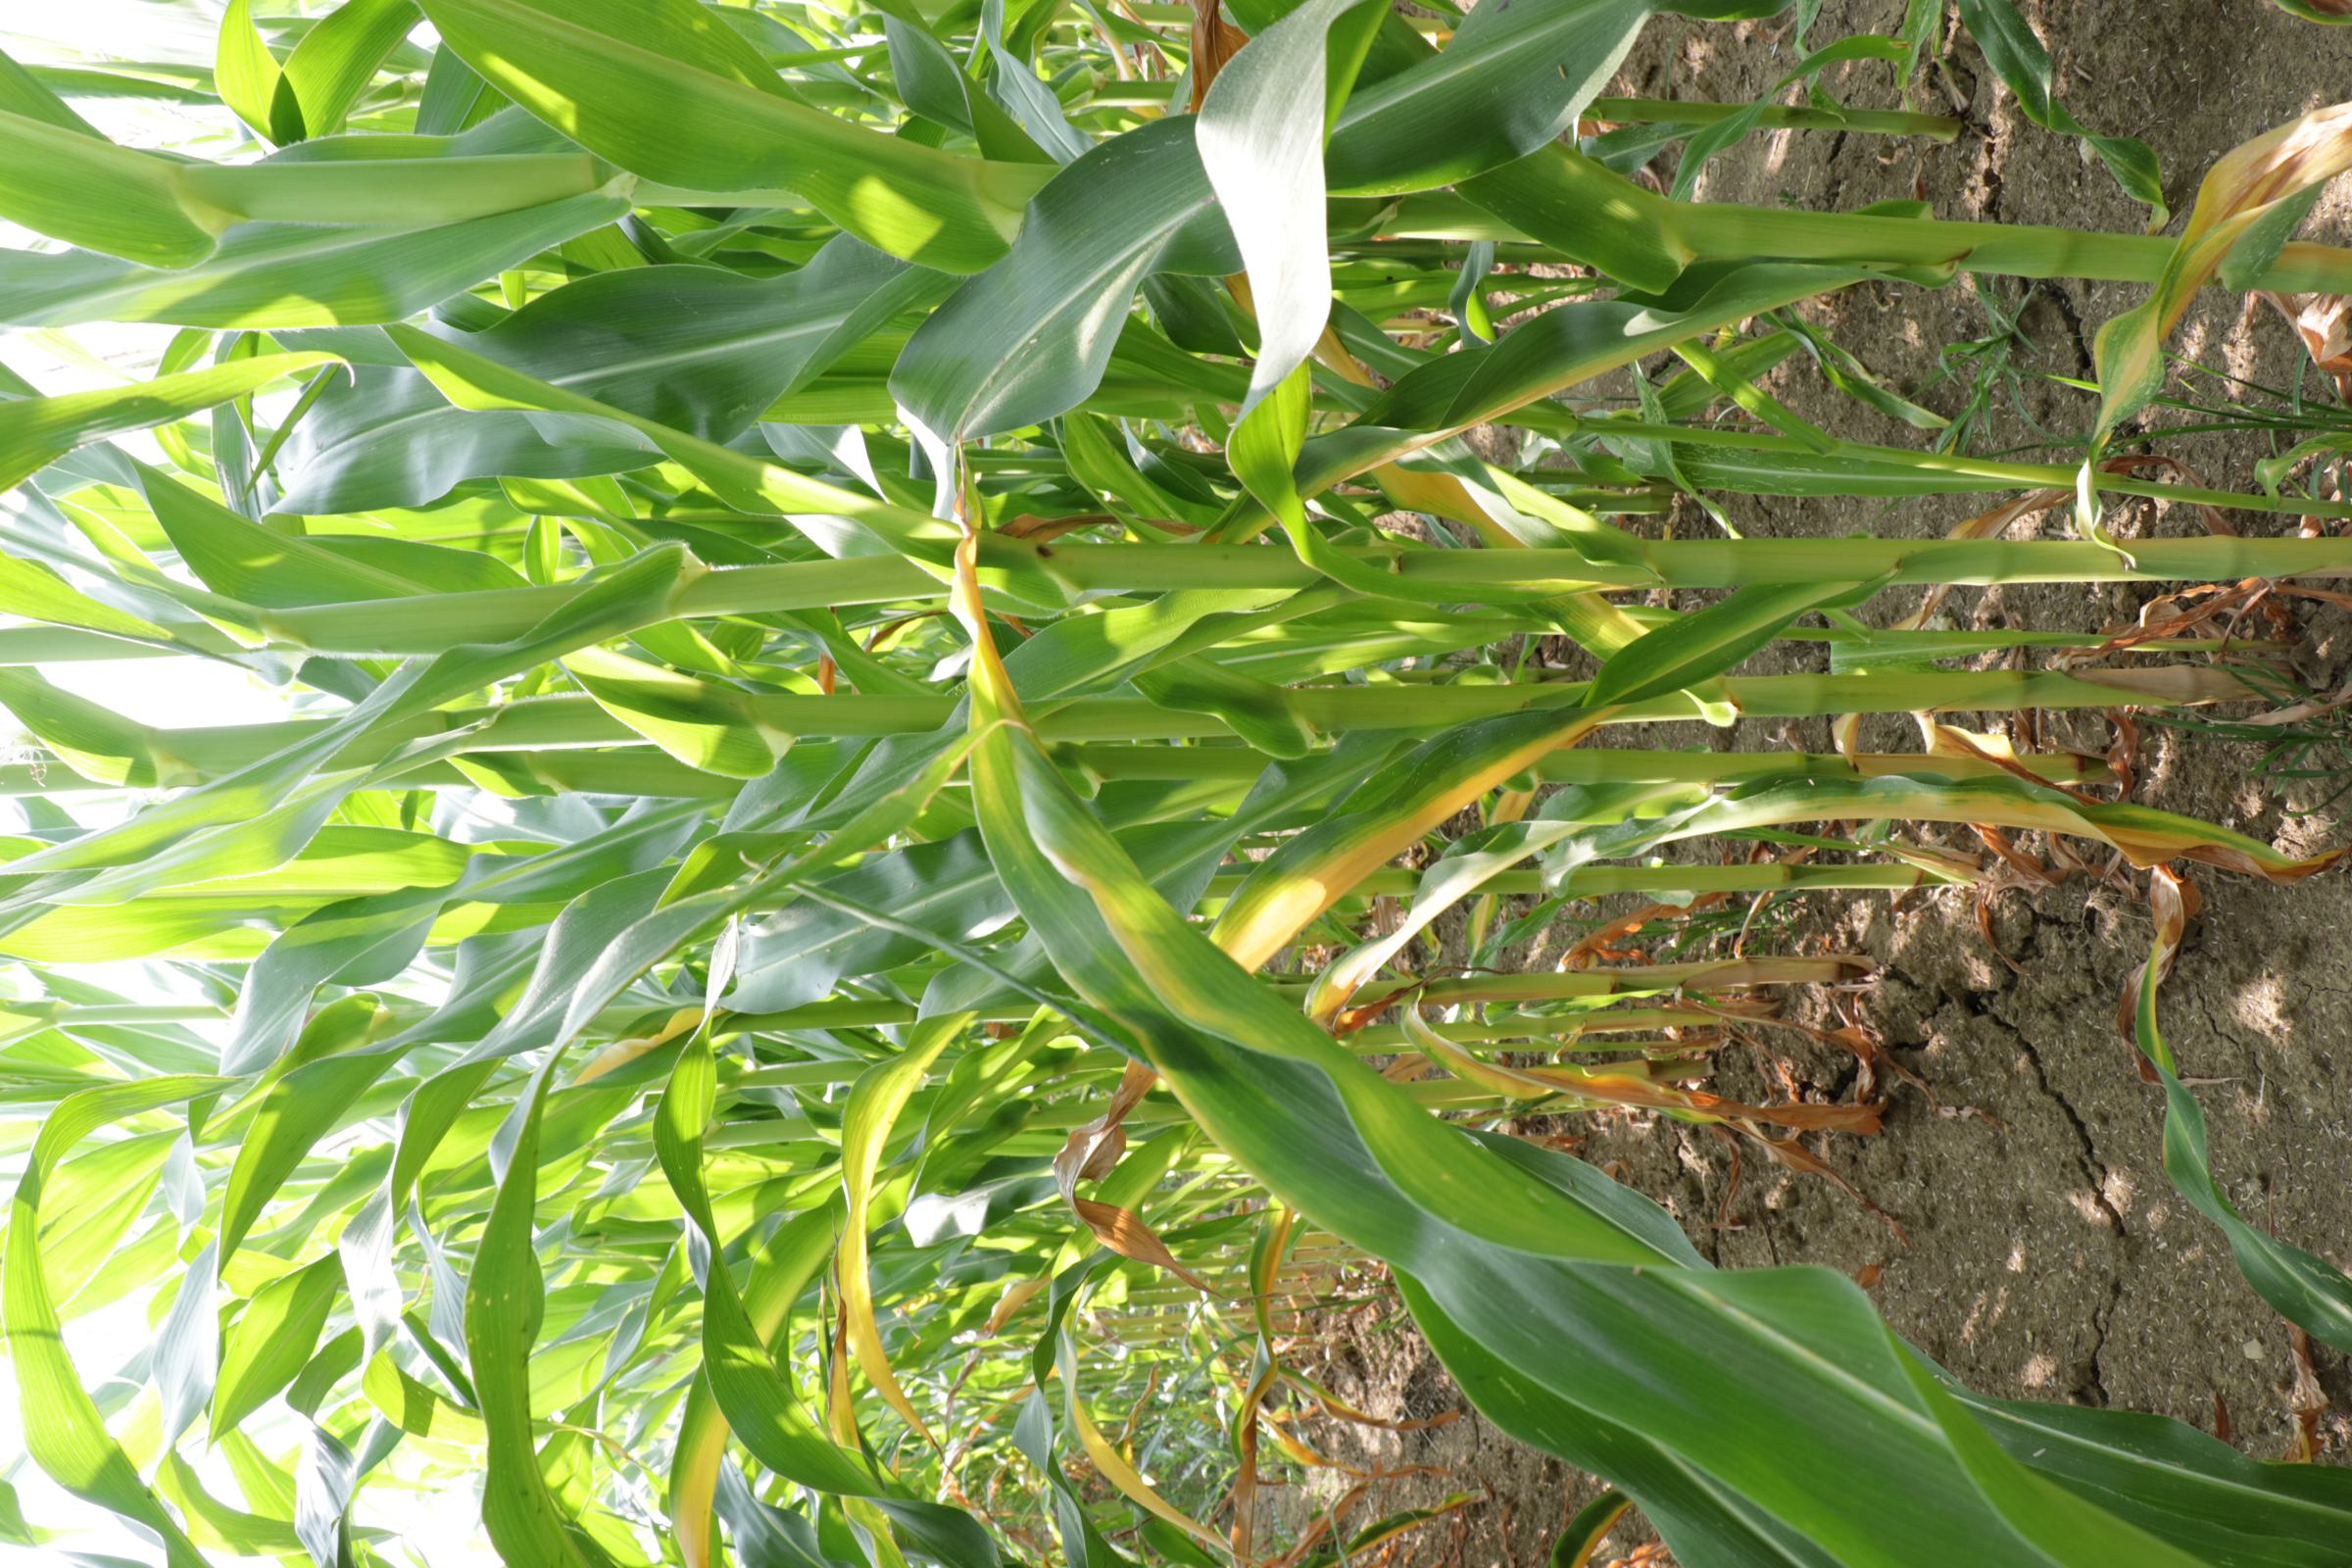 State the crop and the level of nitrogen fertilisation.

maize, reduced nitrogen fertilisation
